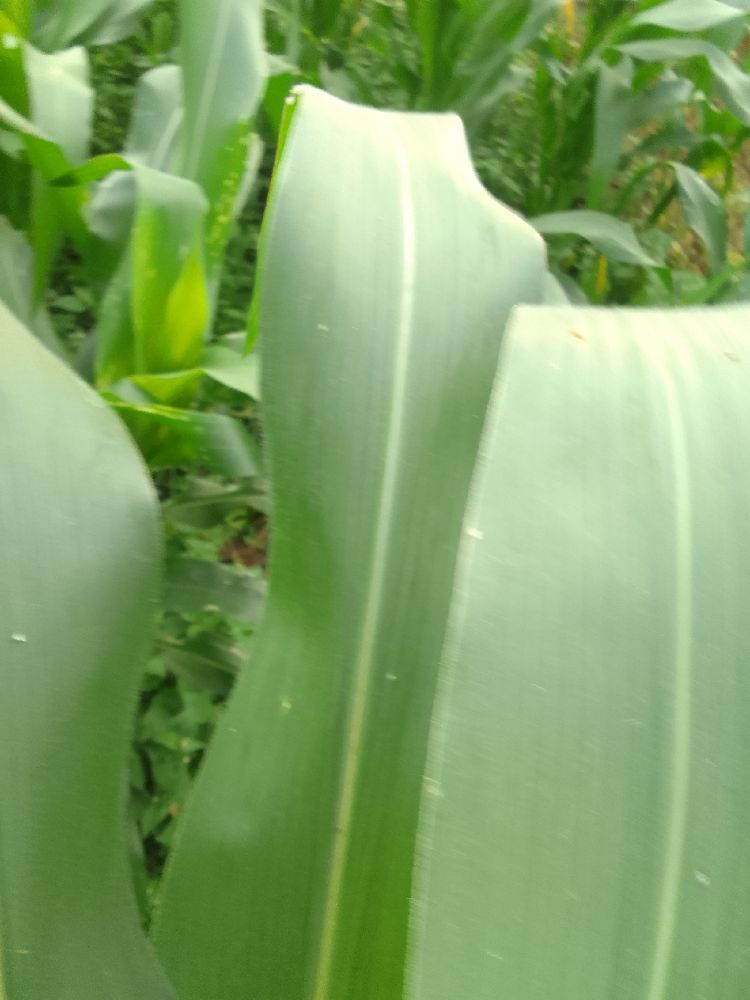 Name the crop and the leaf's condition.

maize, healthy
